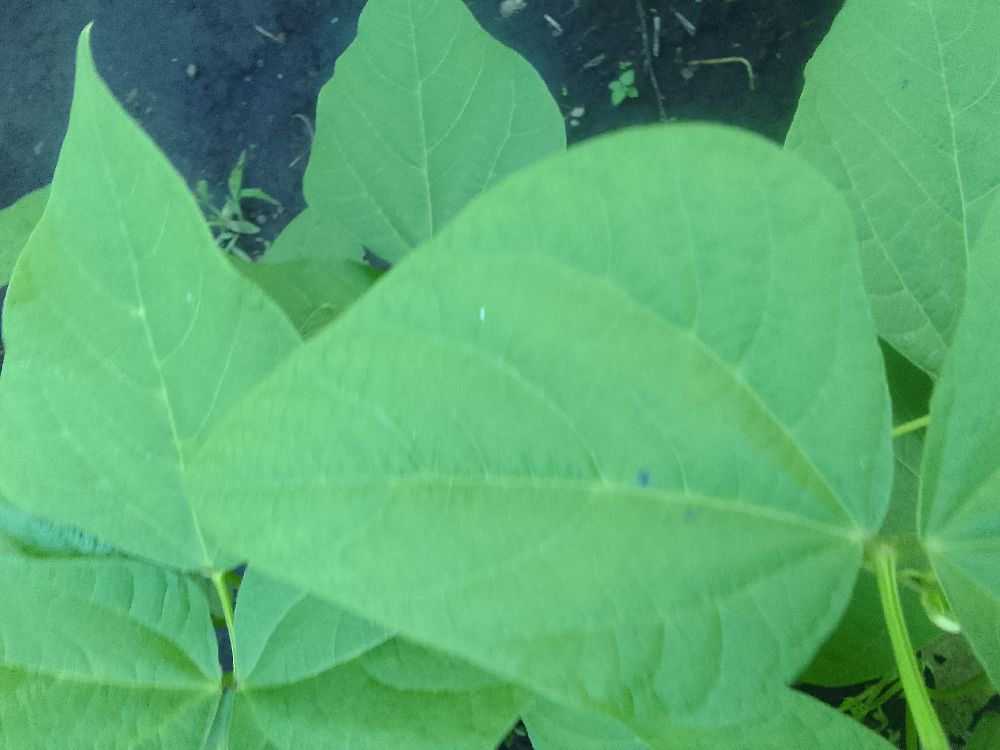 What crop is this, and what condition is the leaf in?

common bean, healthy
